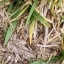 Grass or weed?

grass
